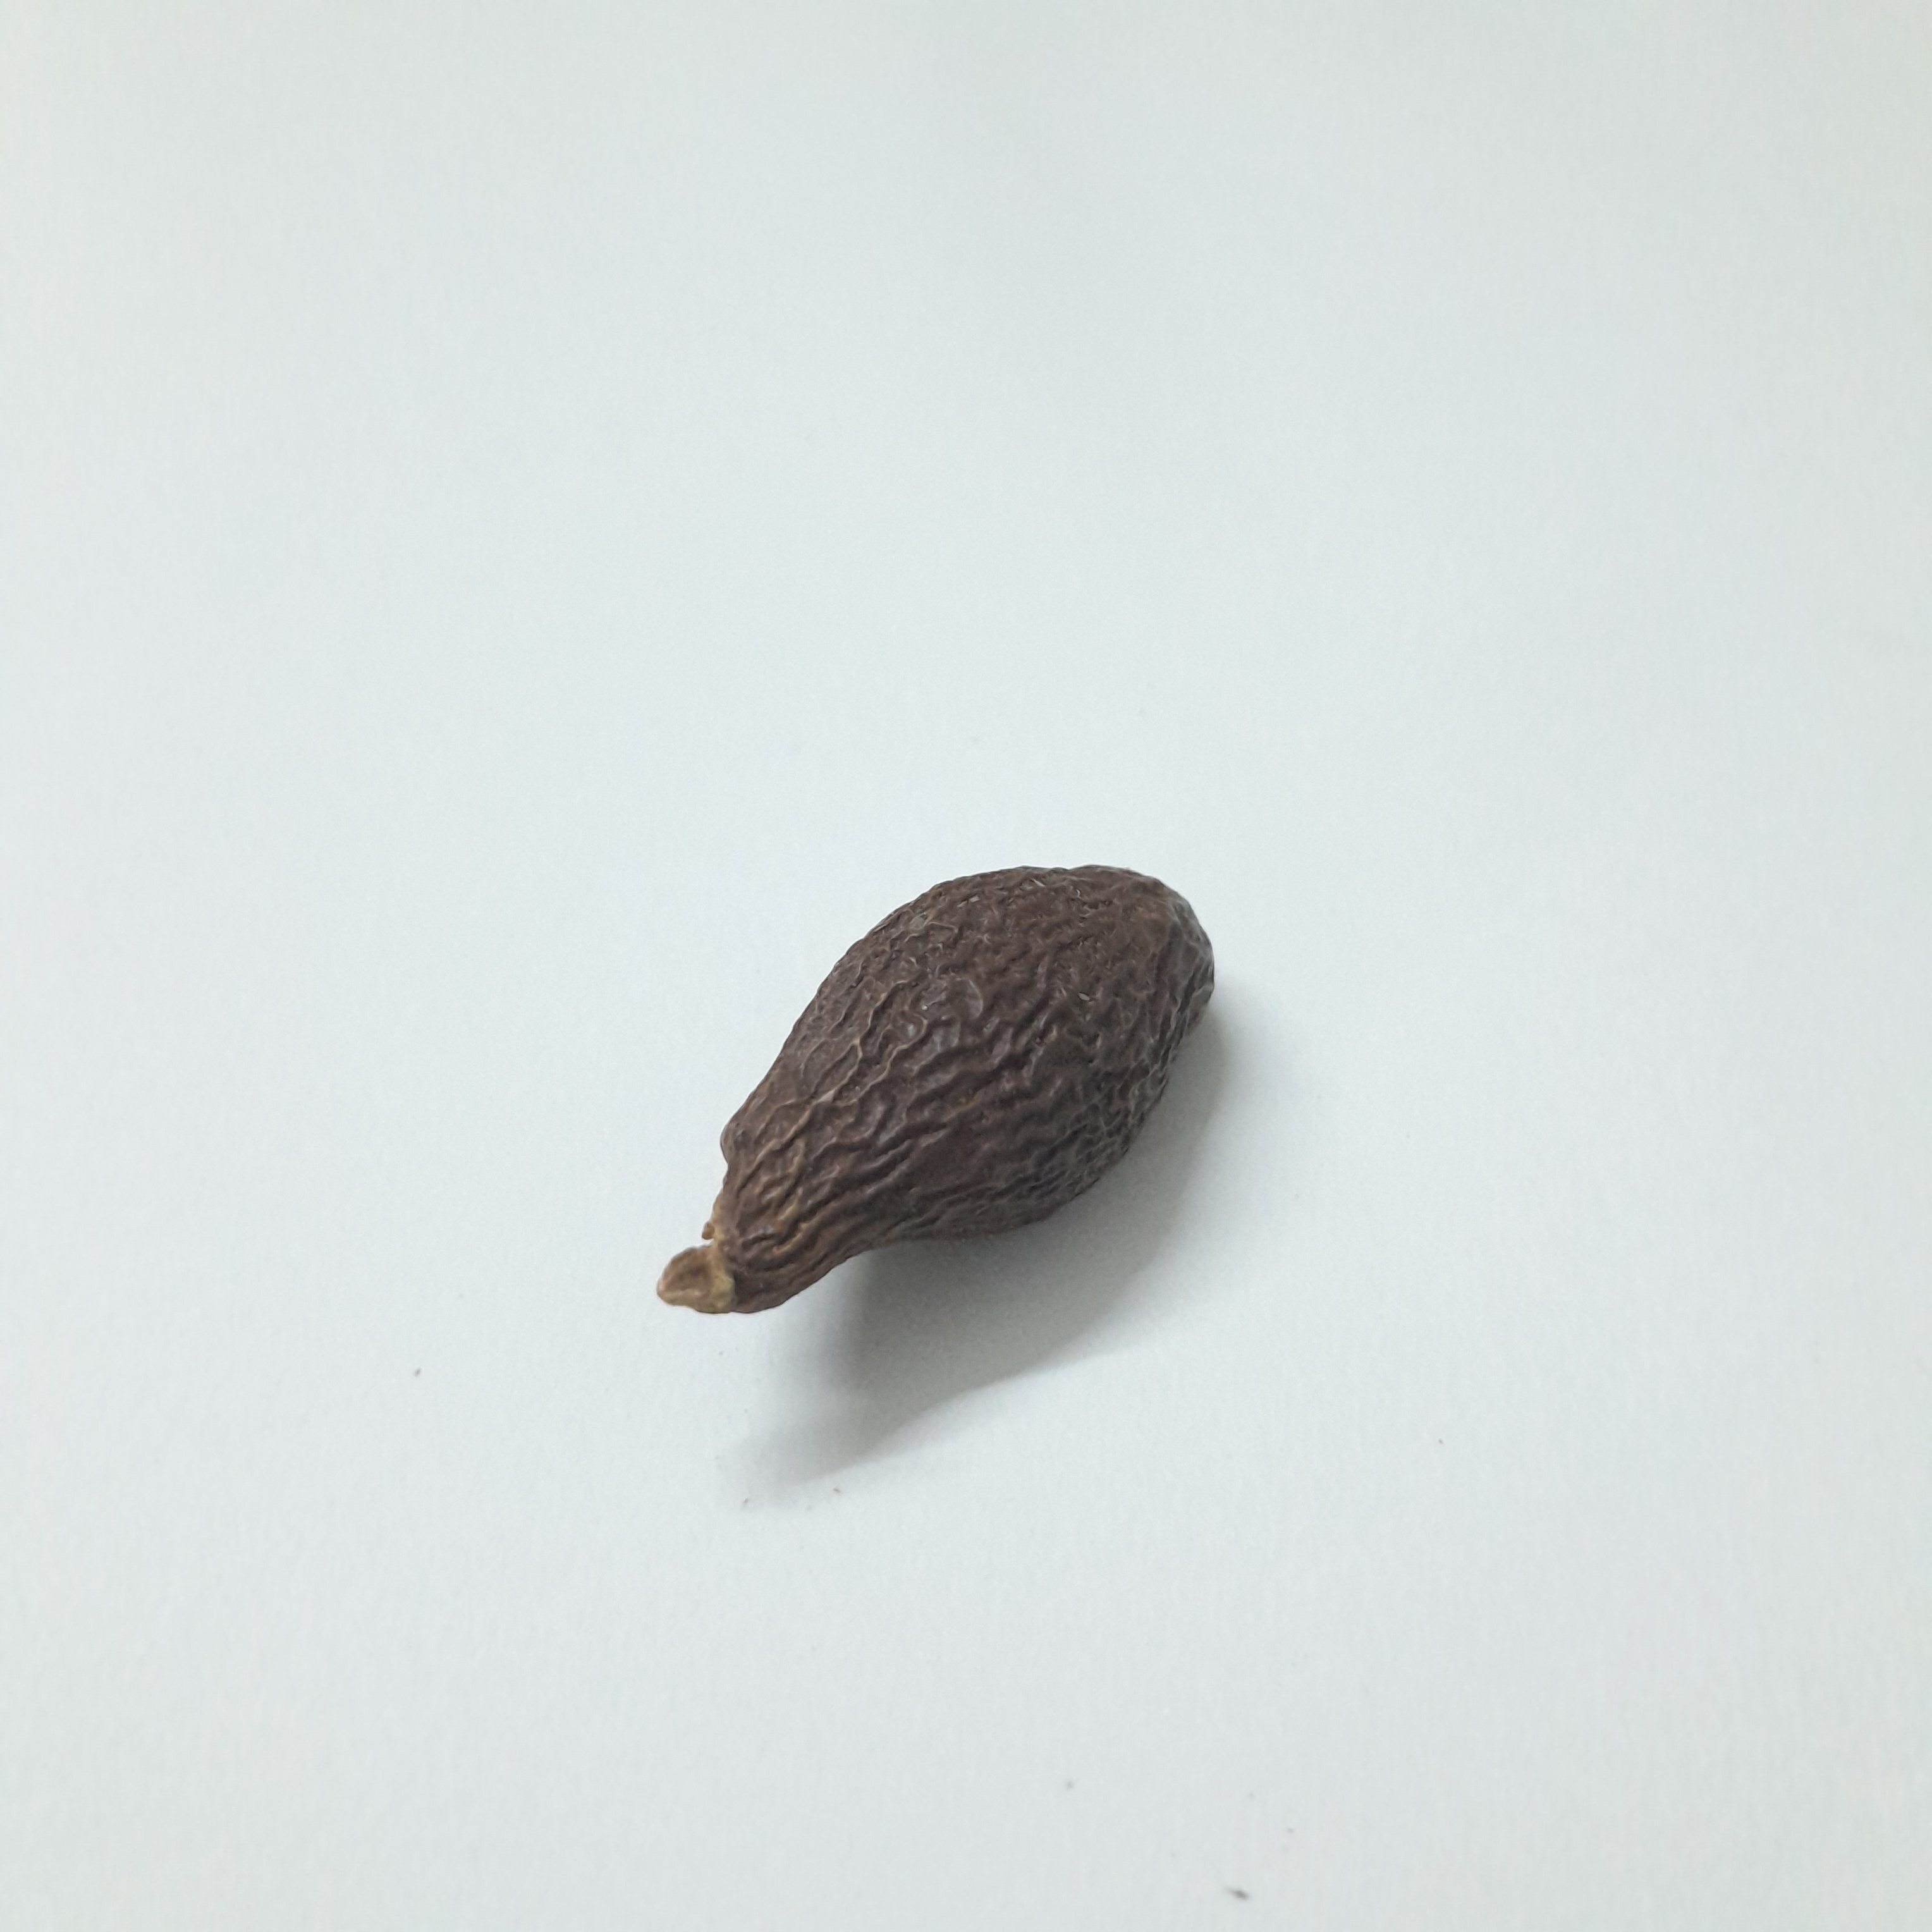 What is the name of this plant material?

niranjanphal
